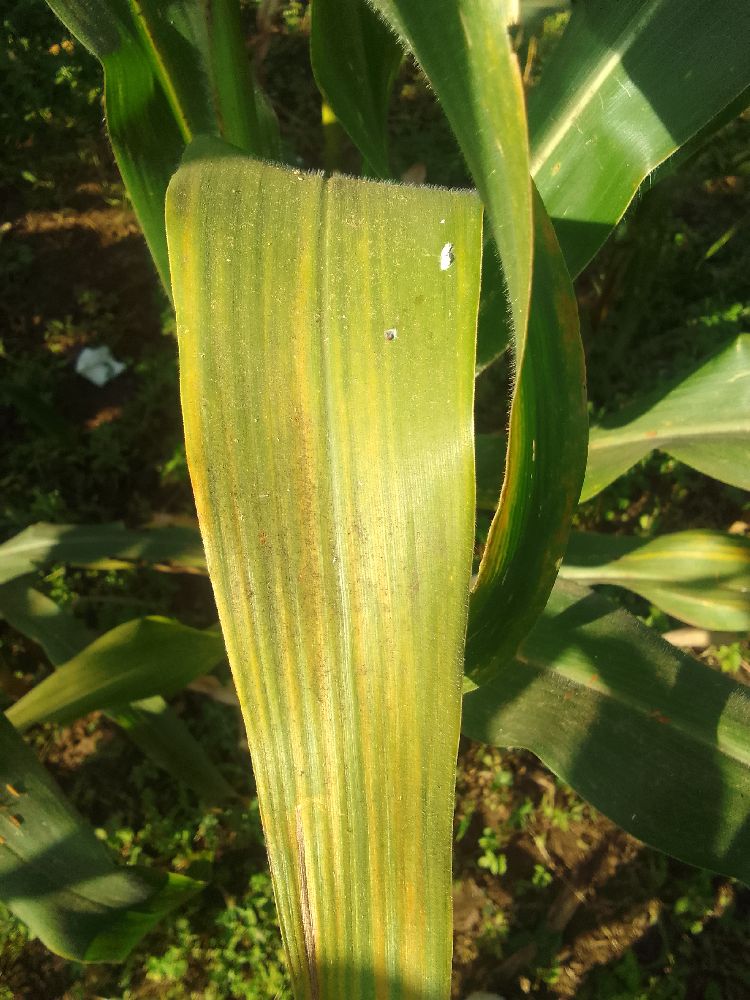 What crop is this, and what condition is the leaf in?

maize, maize lethal necrosis
